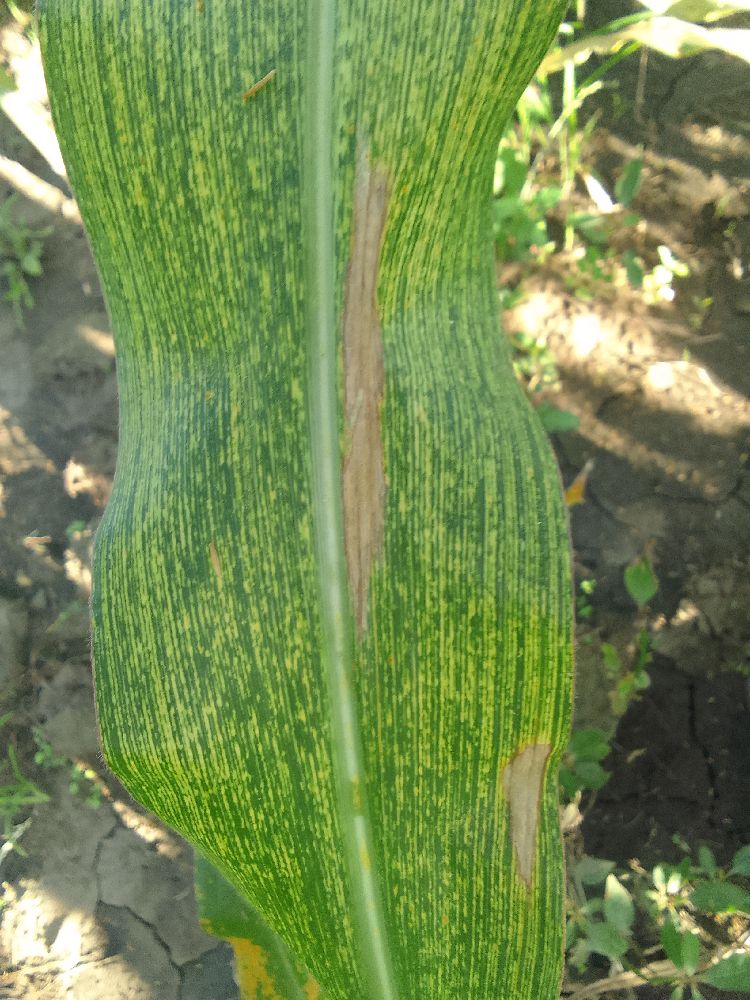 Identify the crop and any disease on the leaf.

maize, maize streak virus
